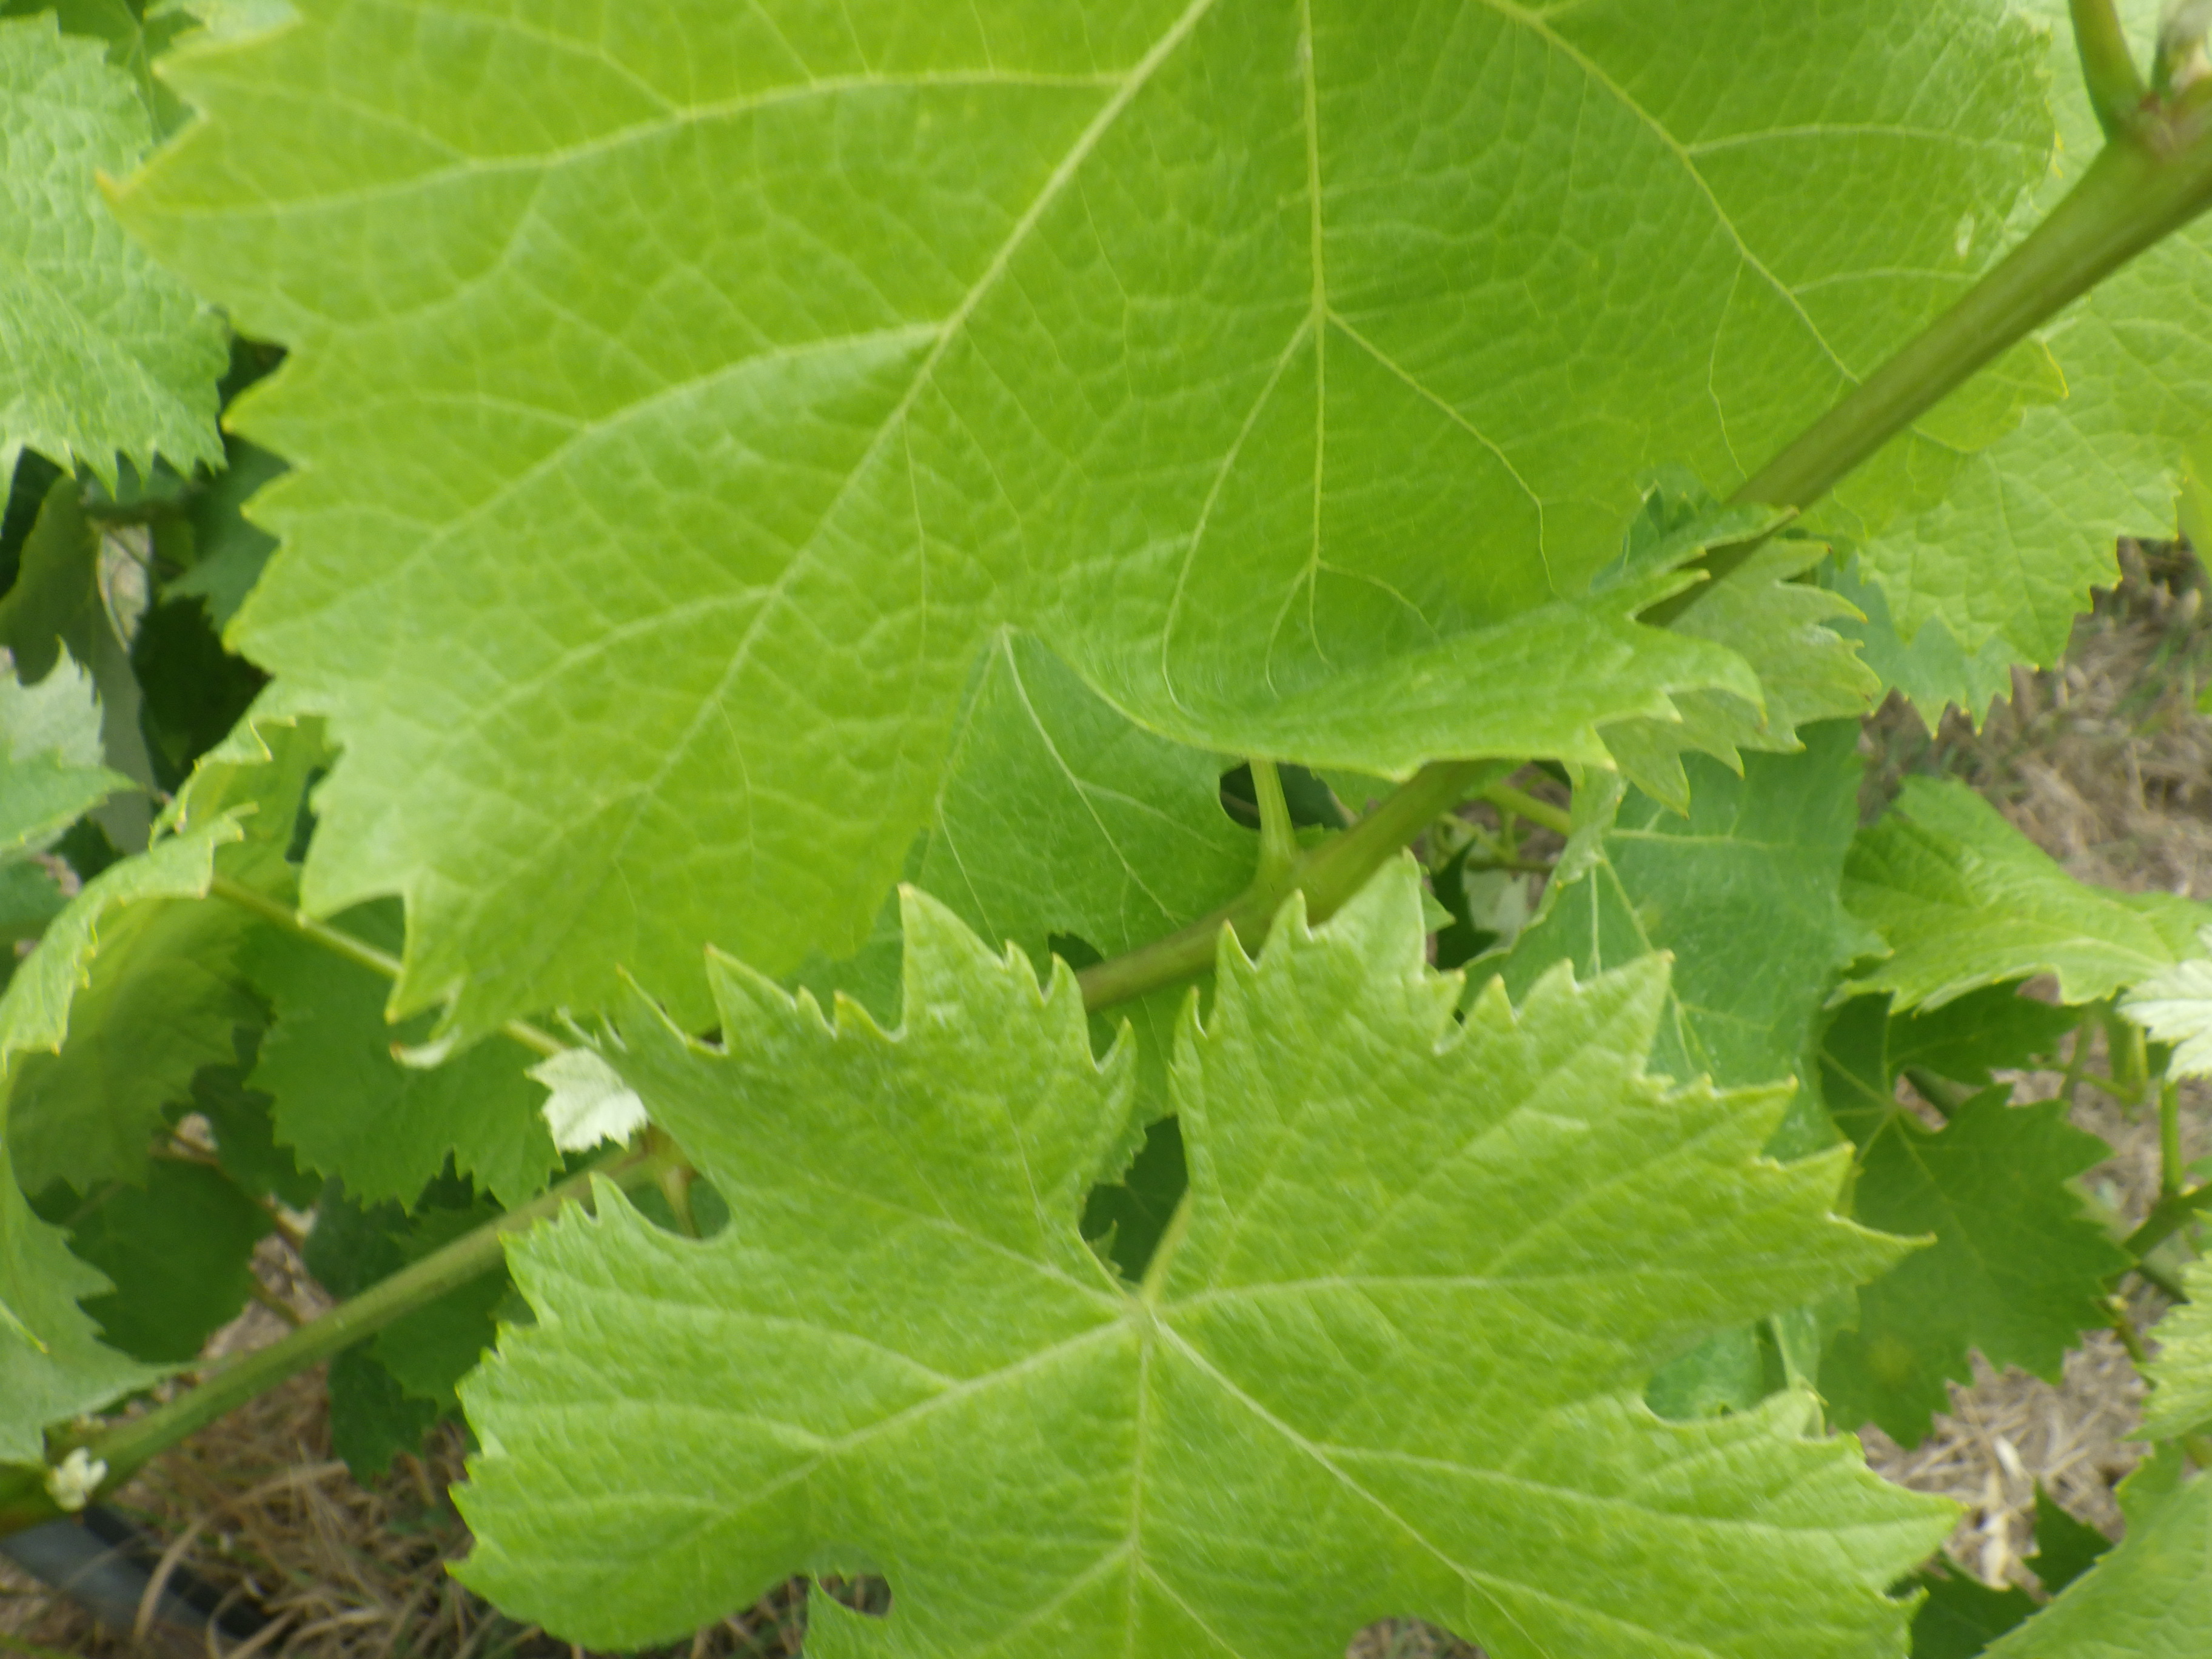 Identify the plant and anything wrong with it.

grapevine, healthy
